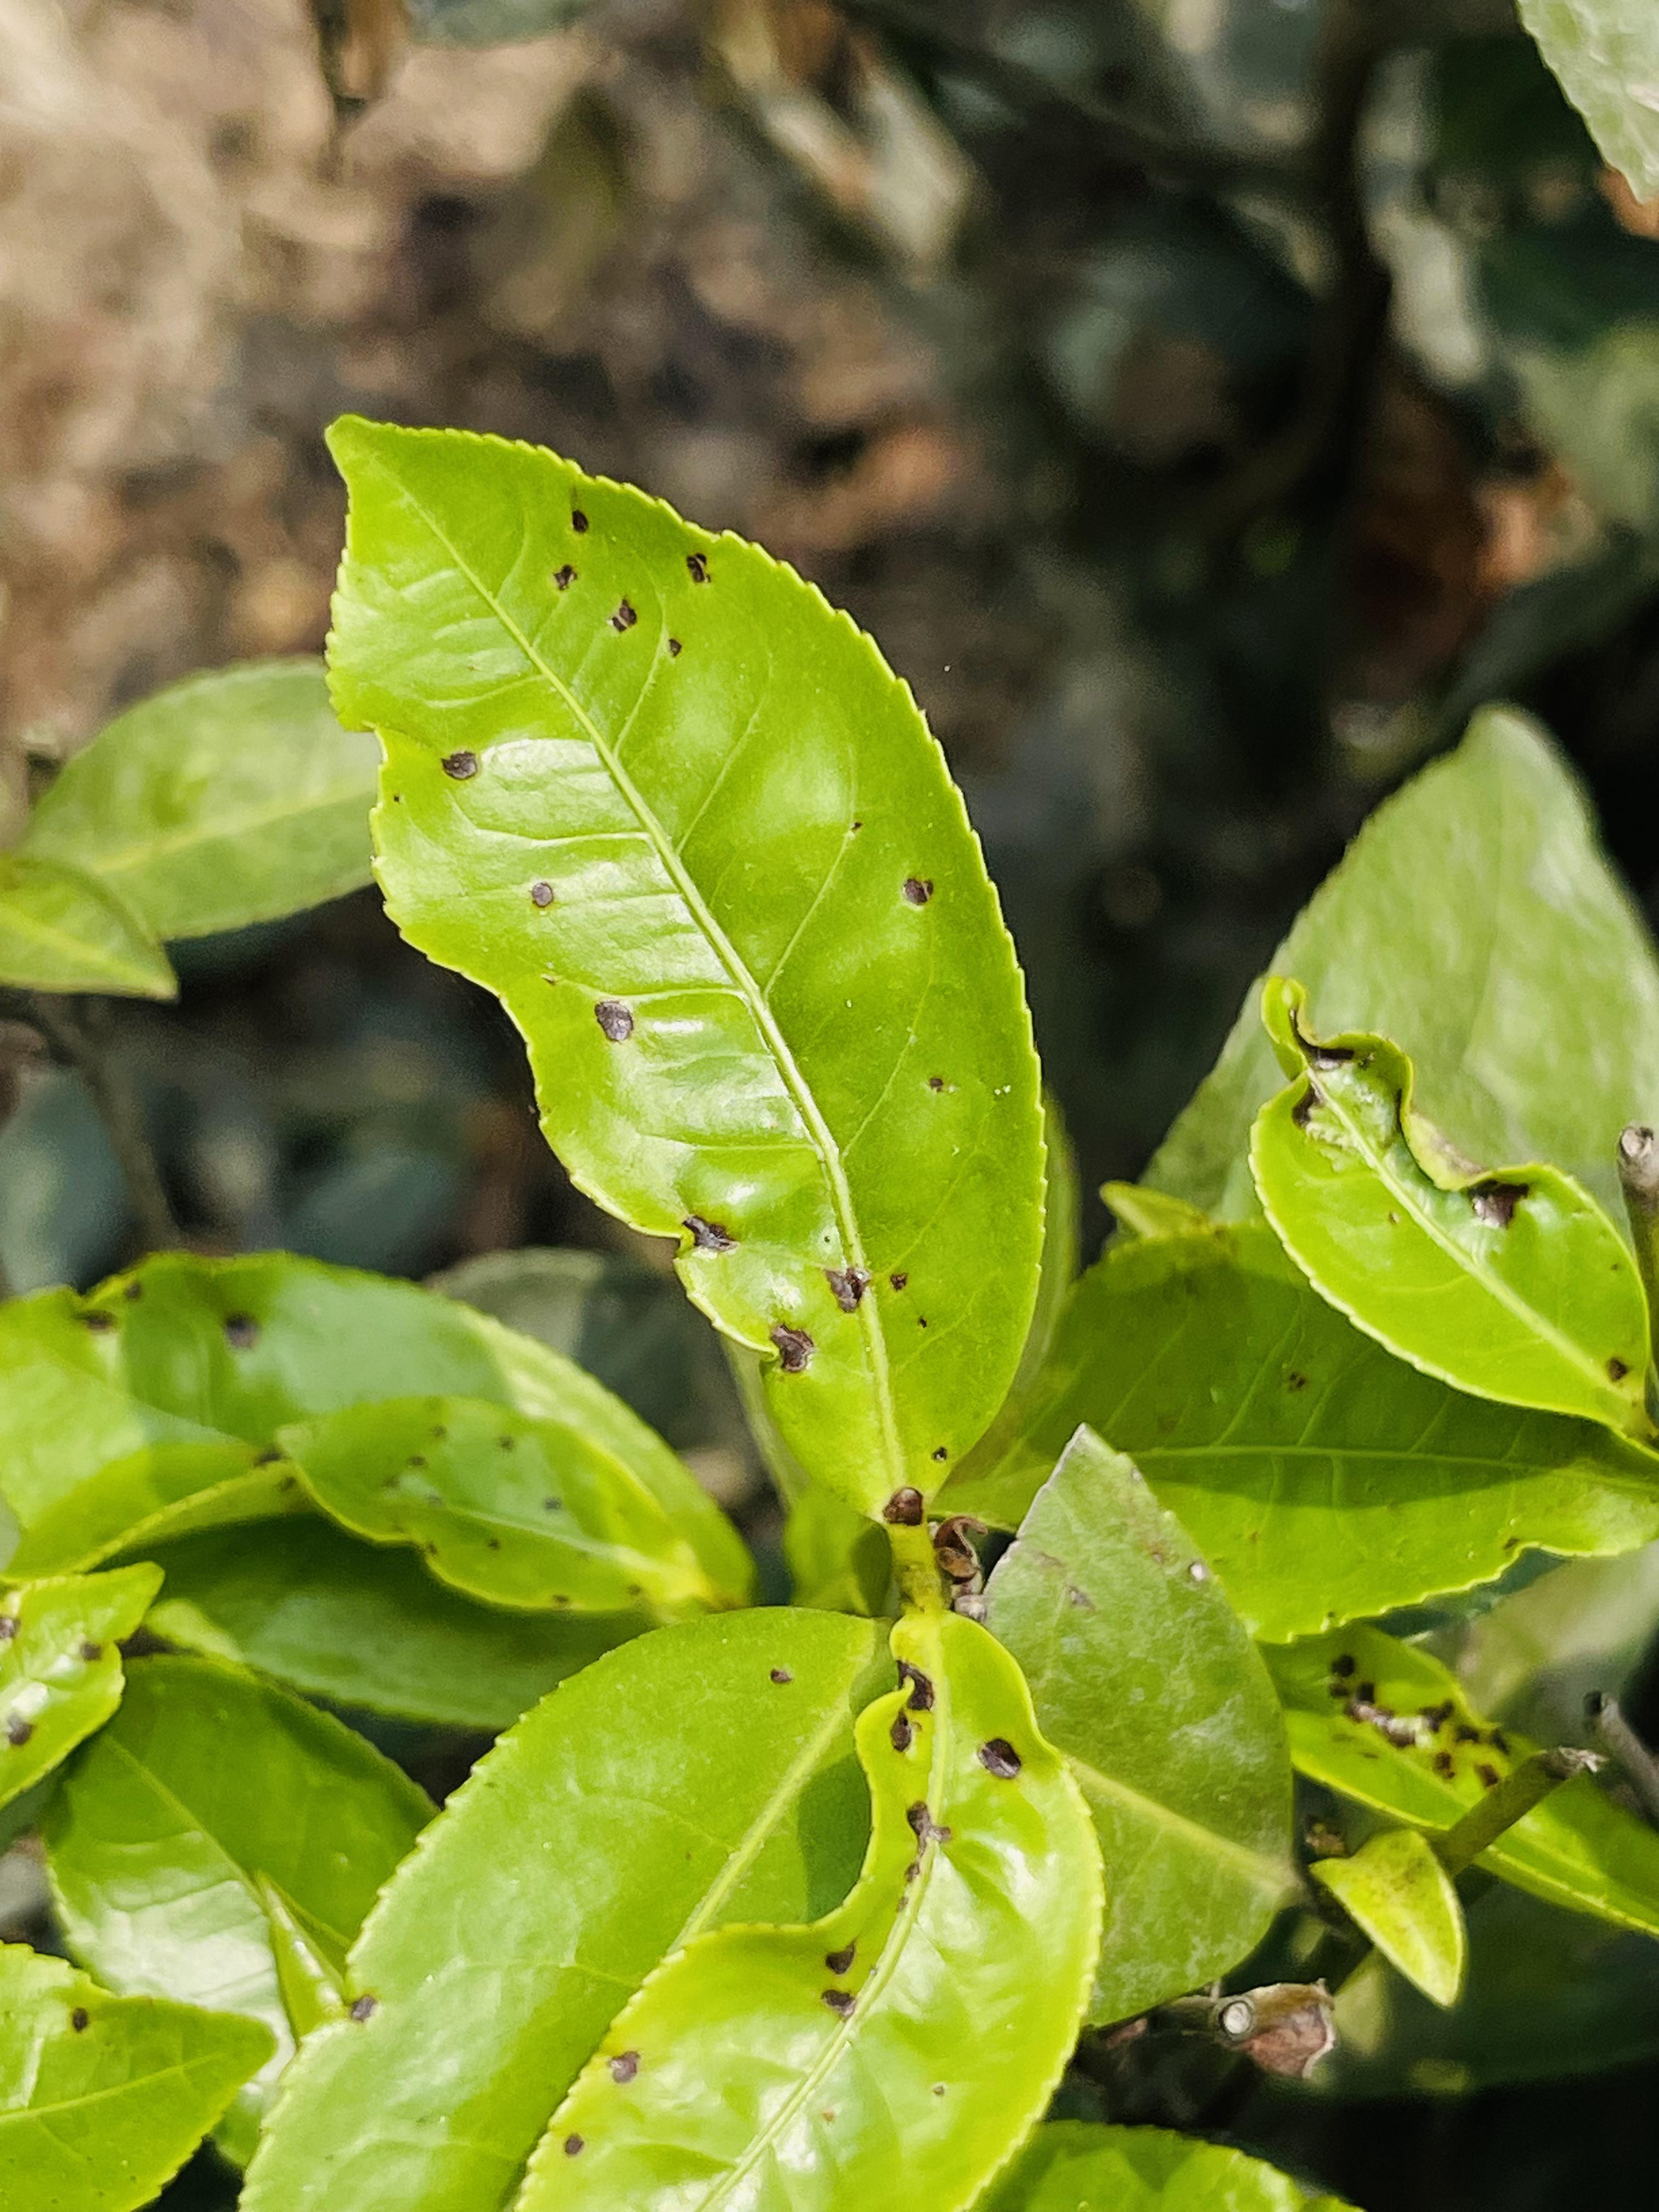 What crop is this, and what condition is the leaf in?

tea, helopeltis
